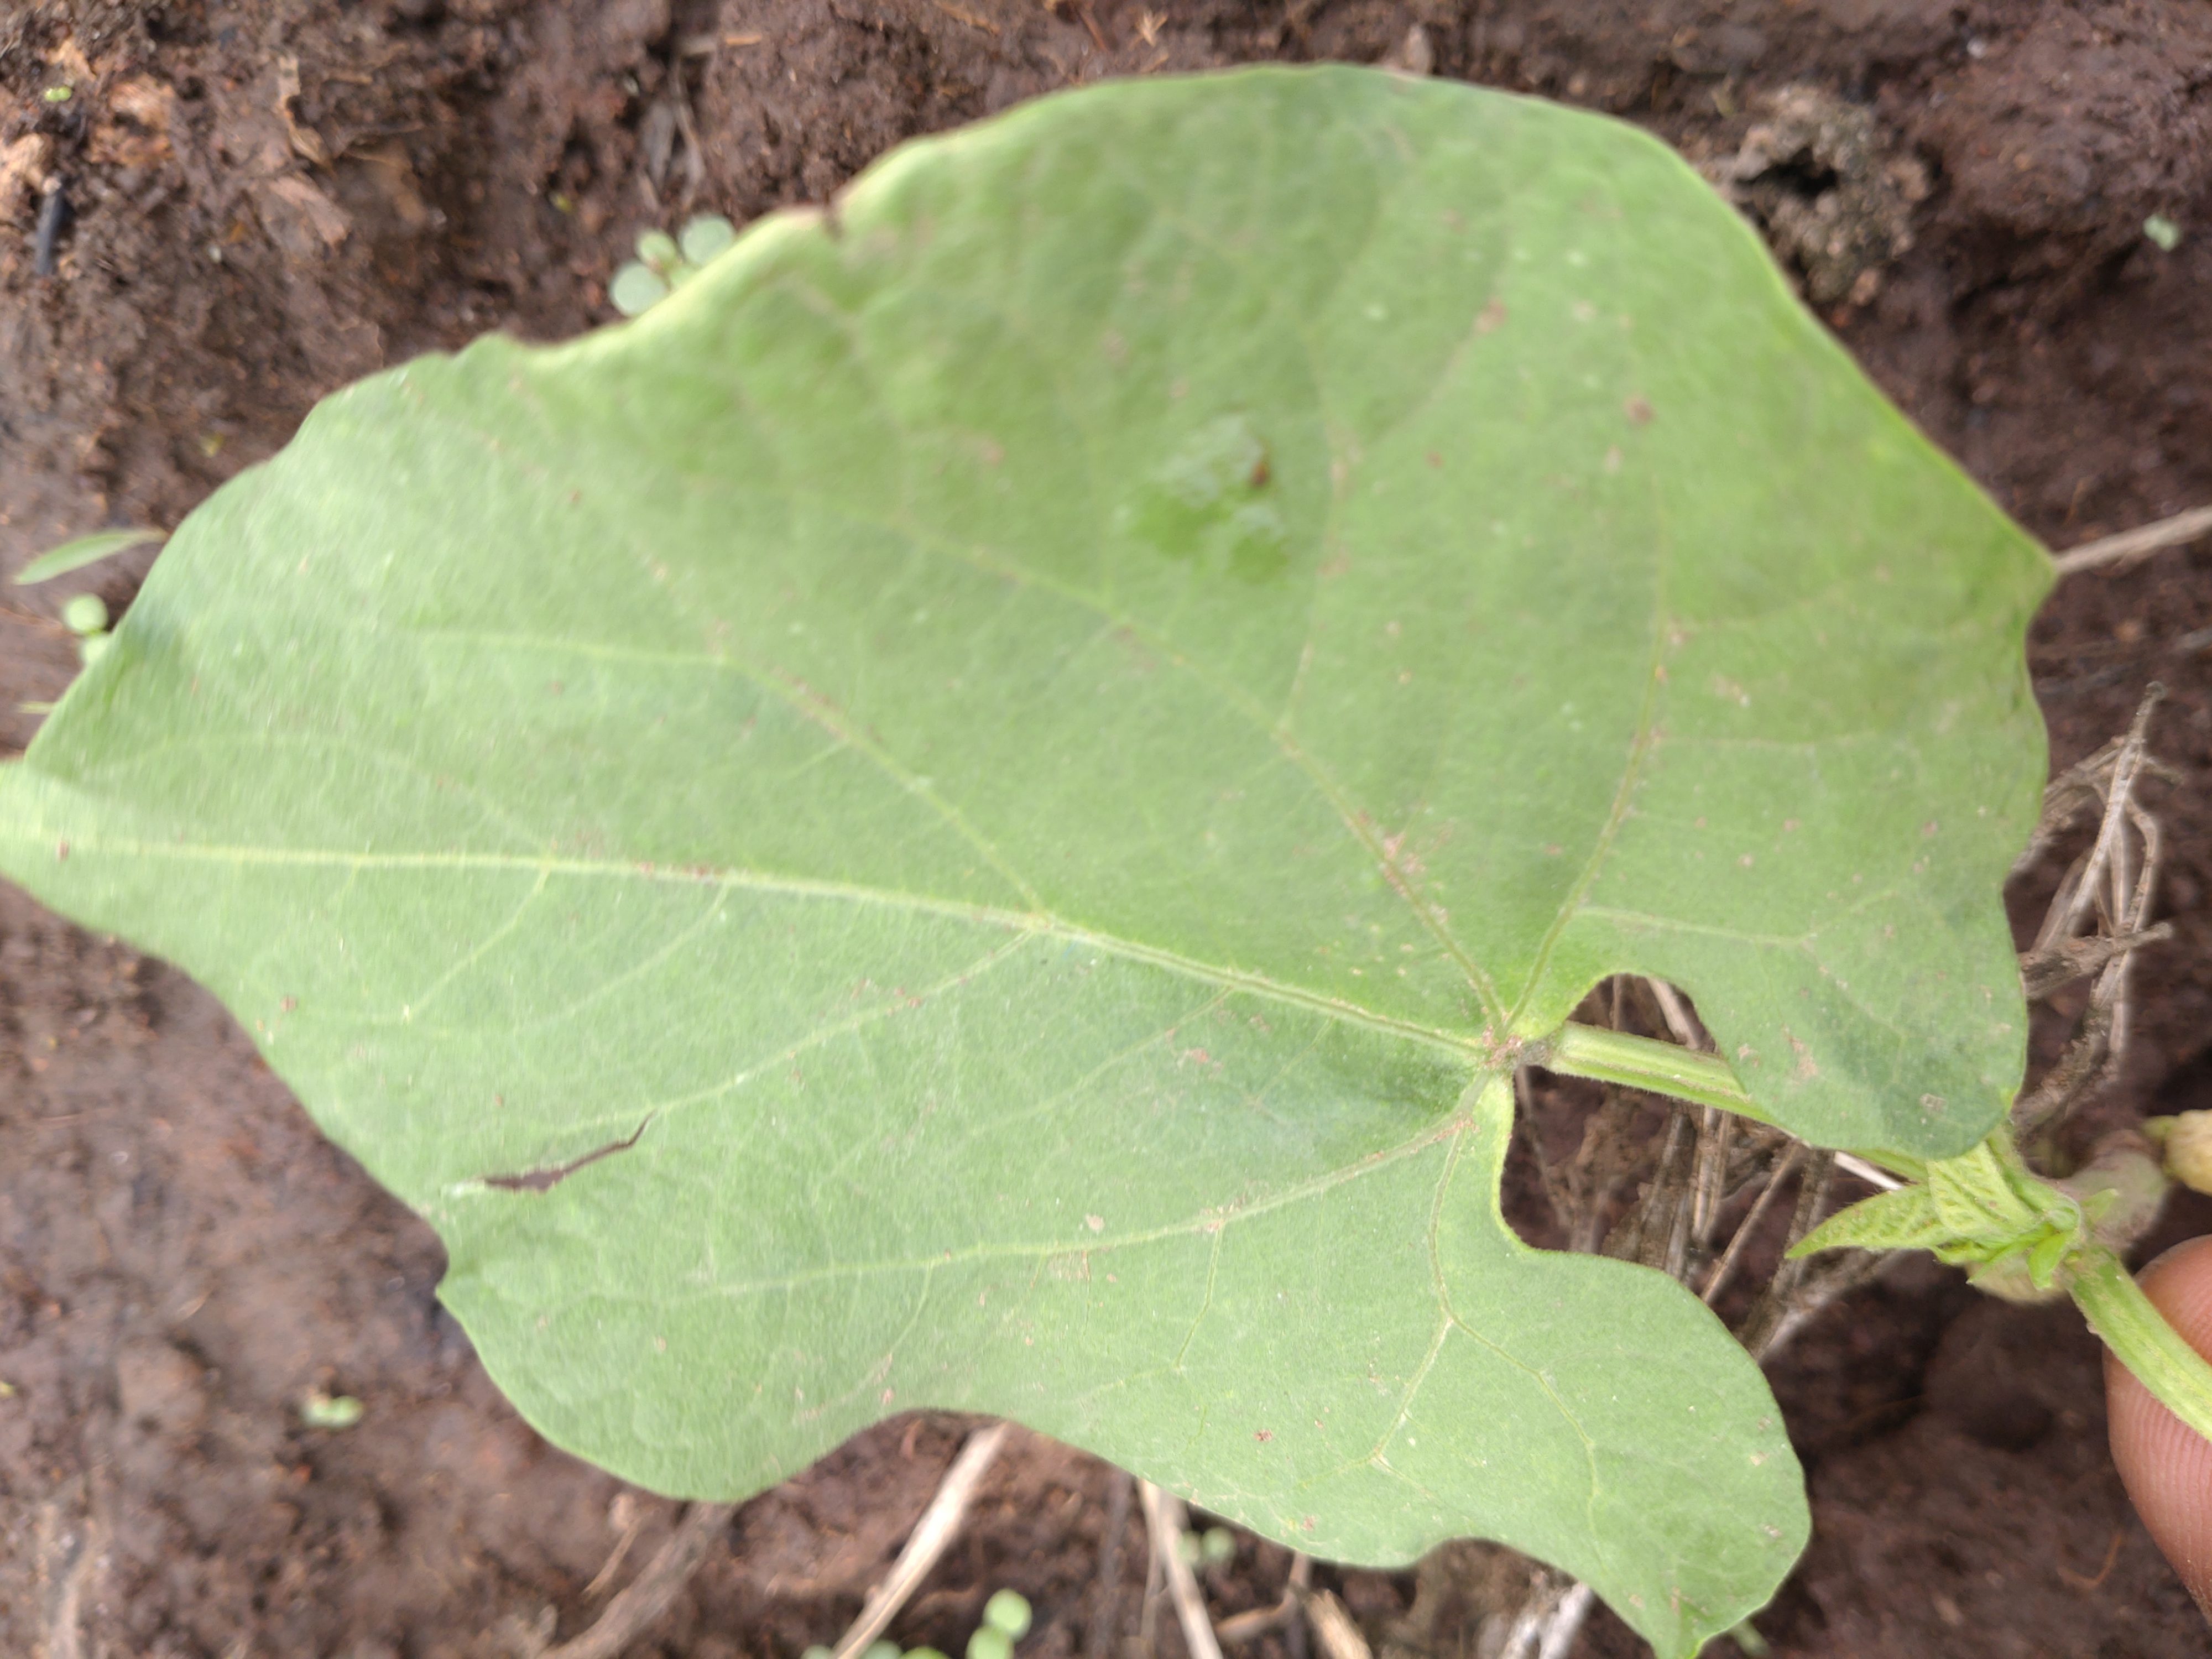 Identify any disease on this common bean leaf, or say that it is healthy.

healthy
